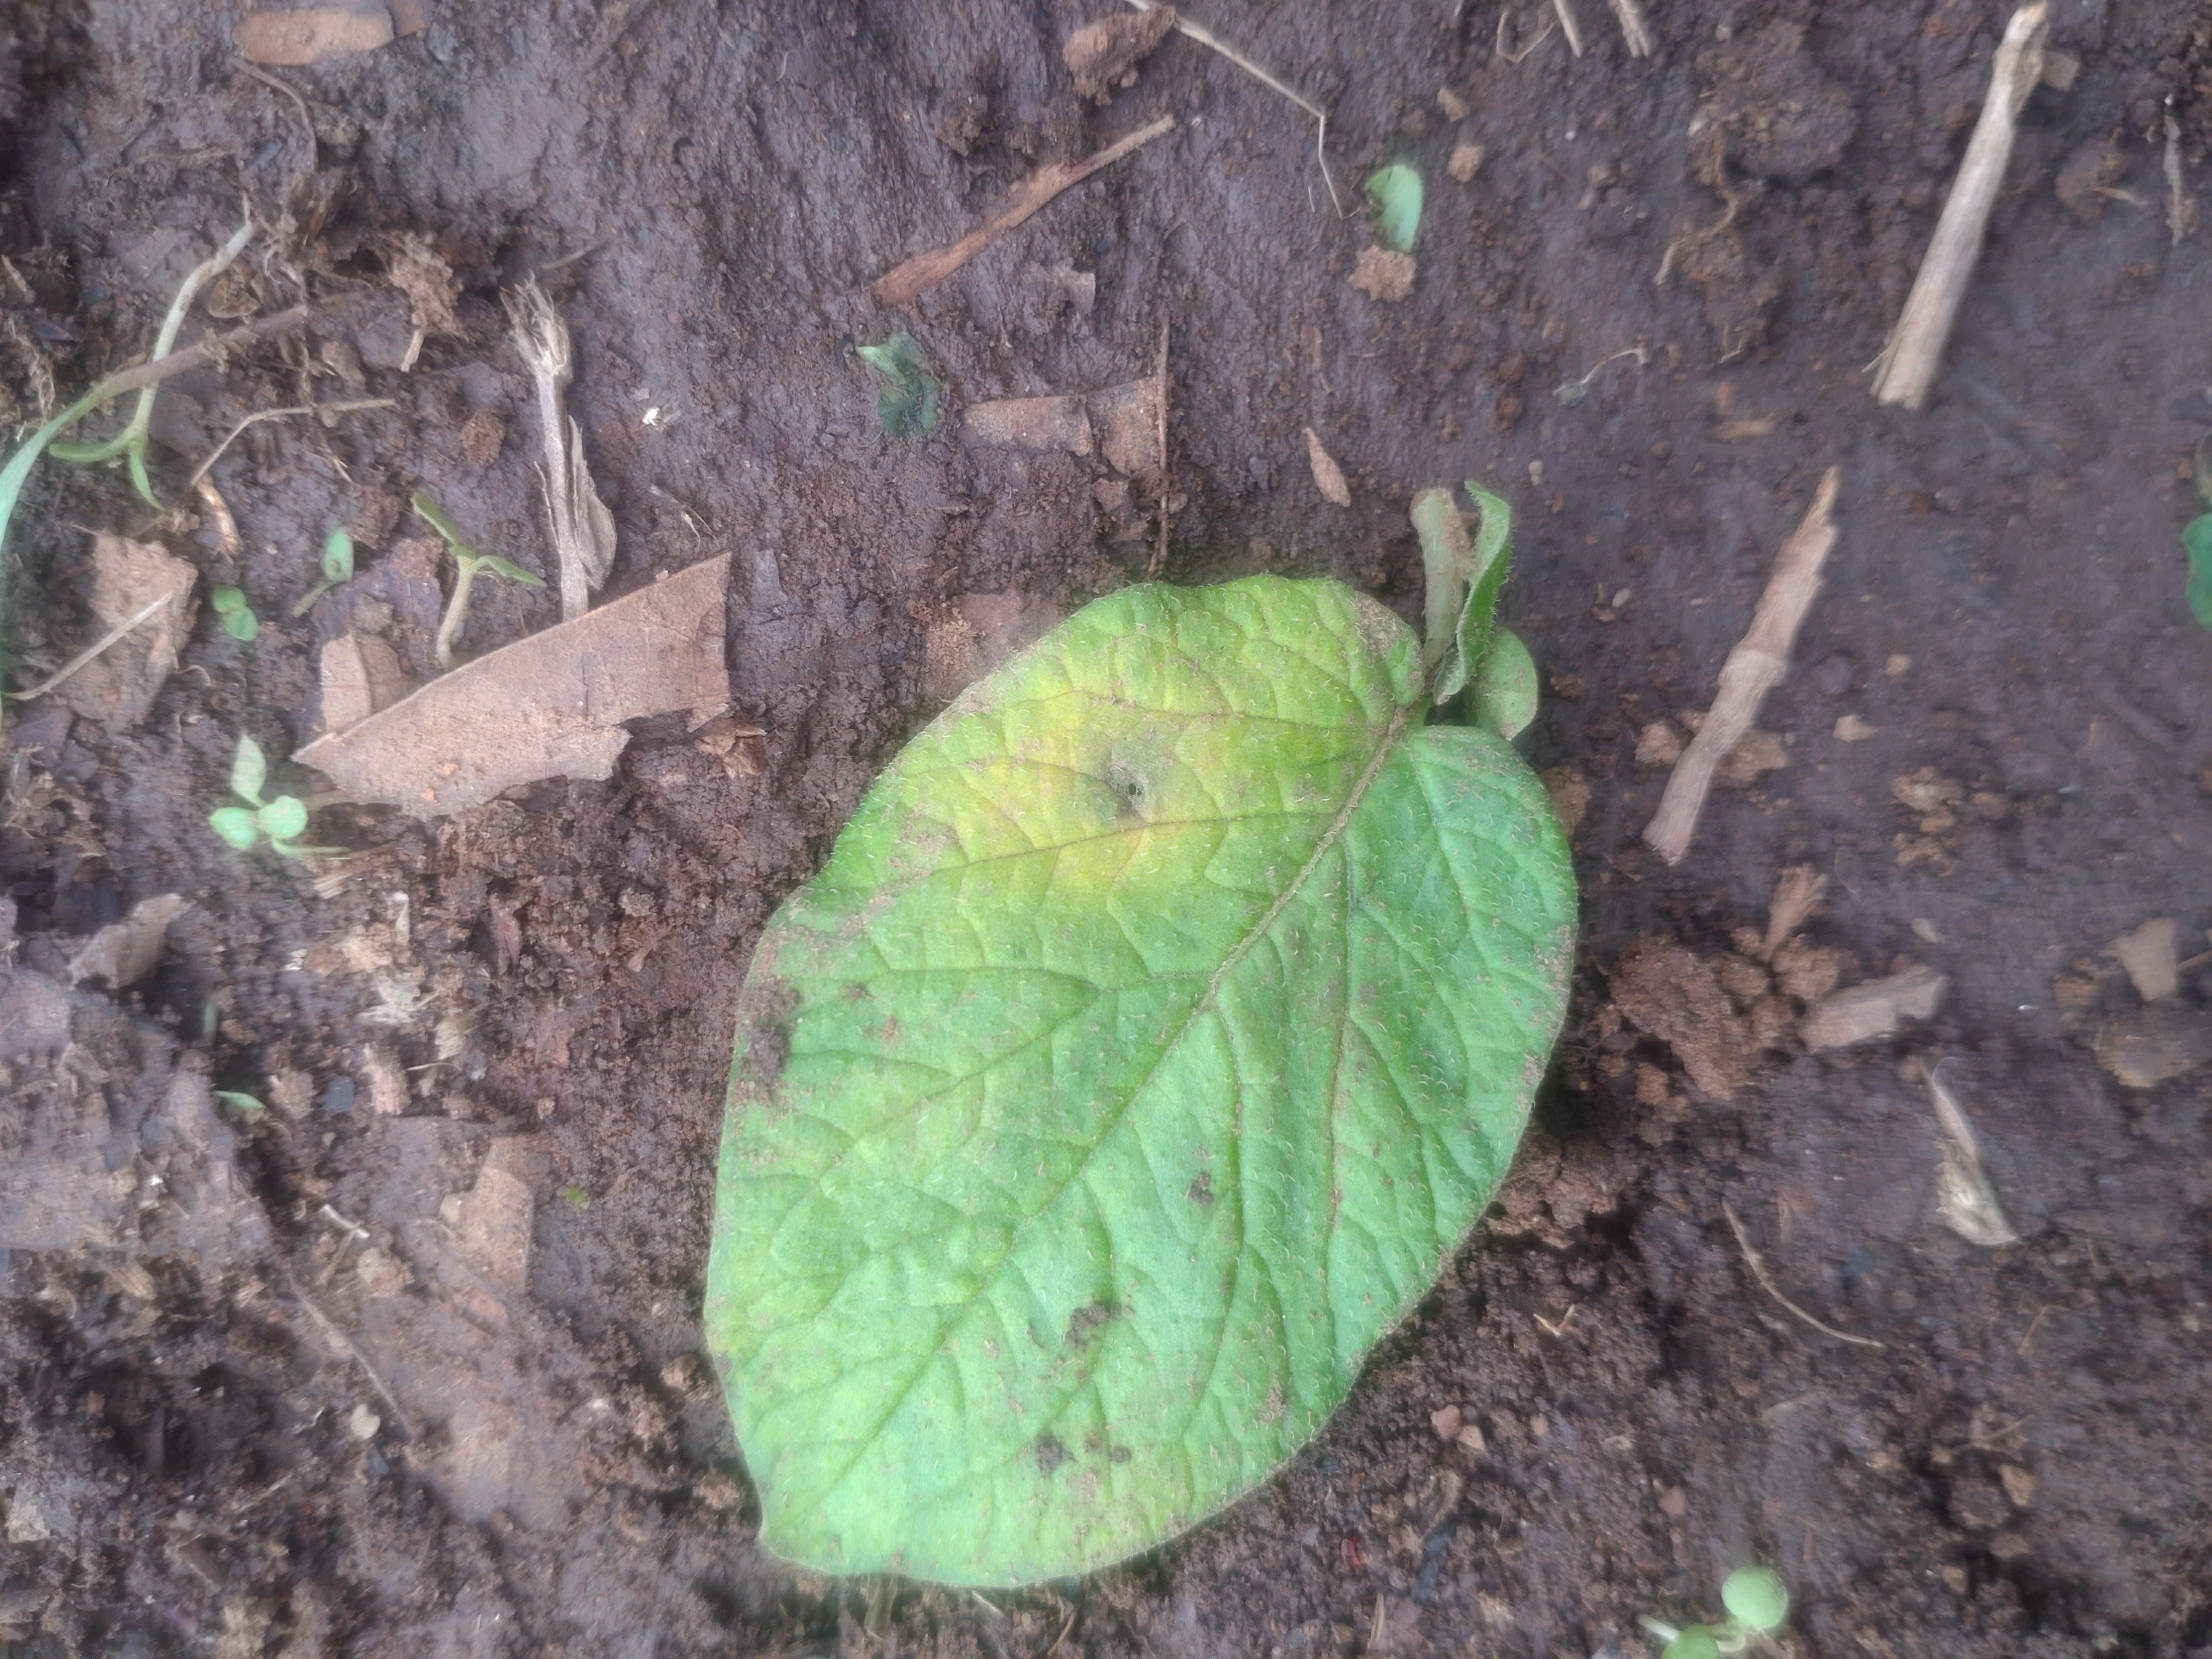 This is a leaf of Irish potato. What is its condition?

late blight
